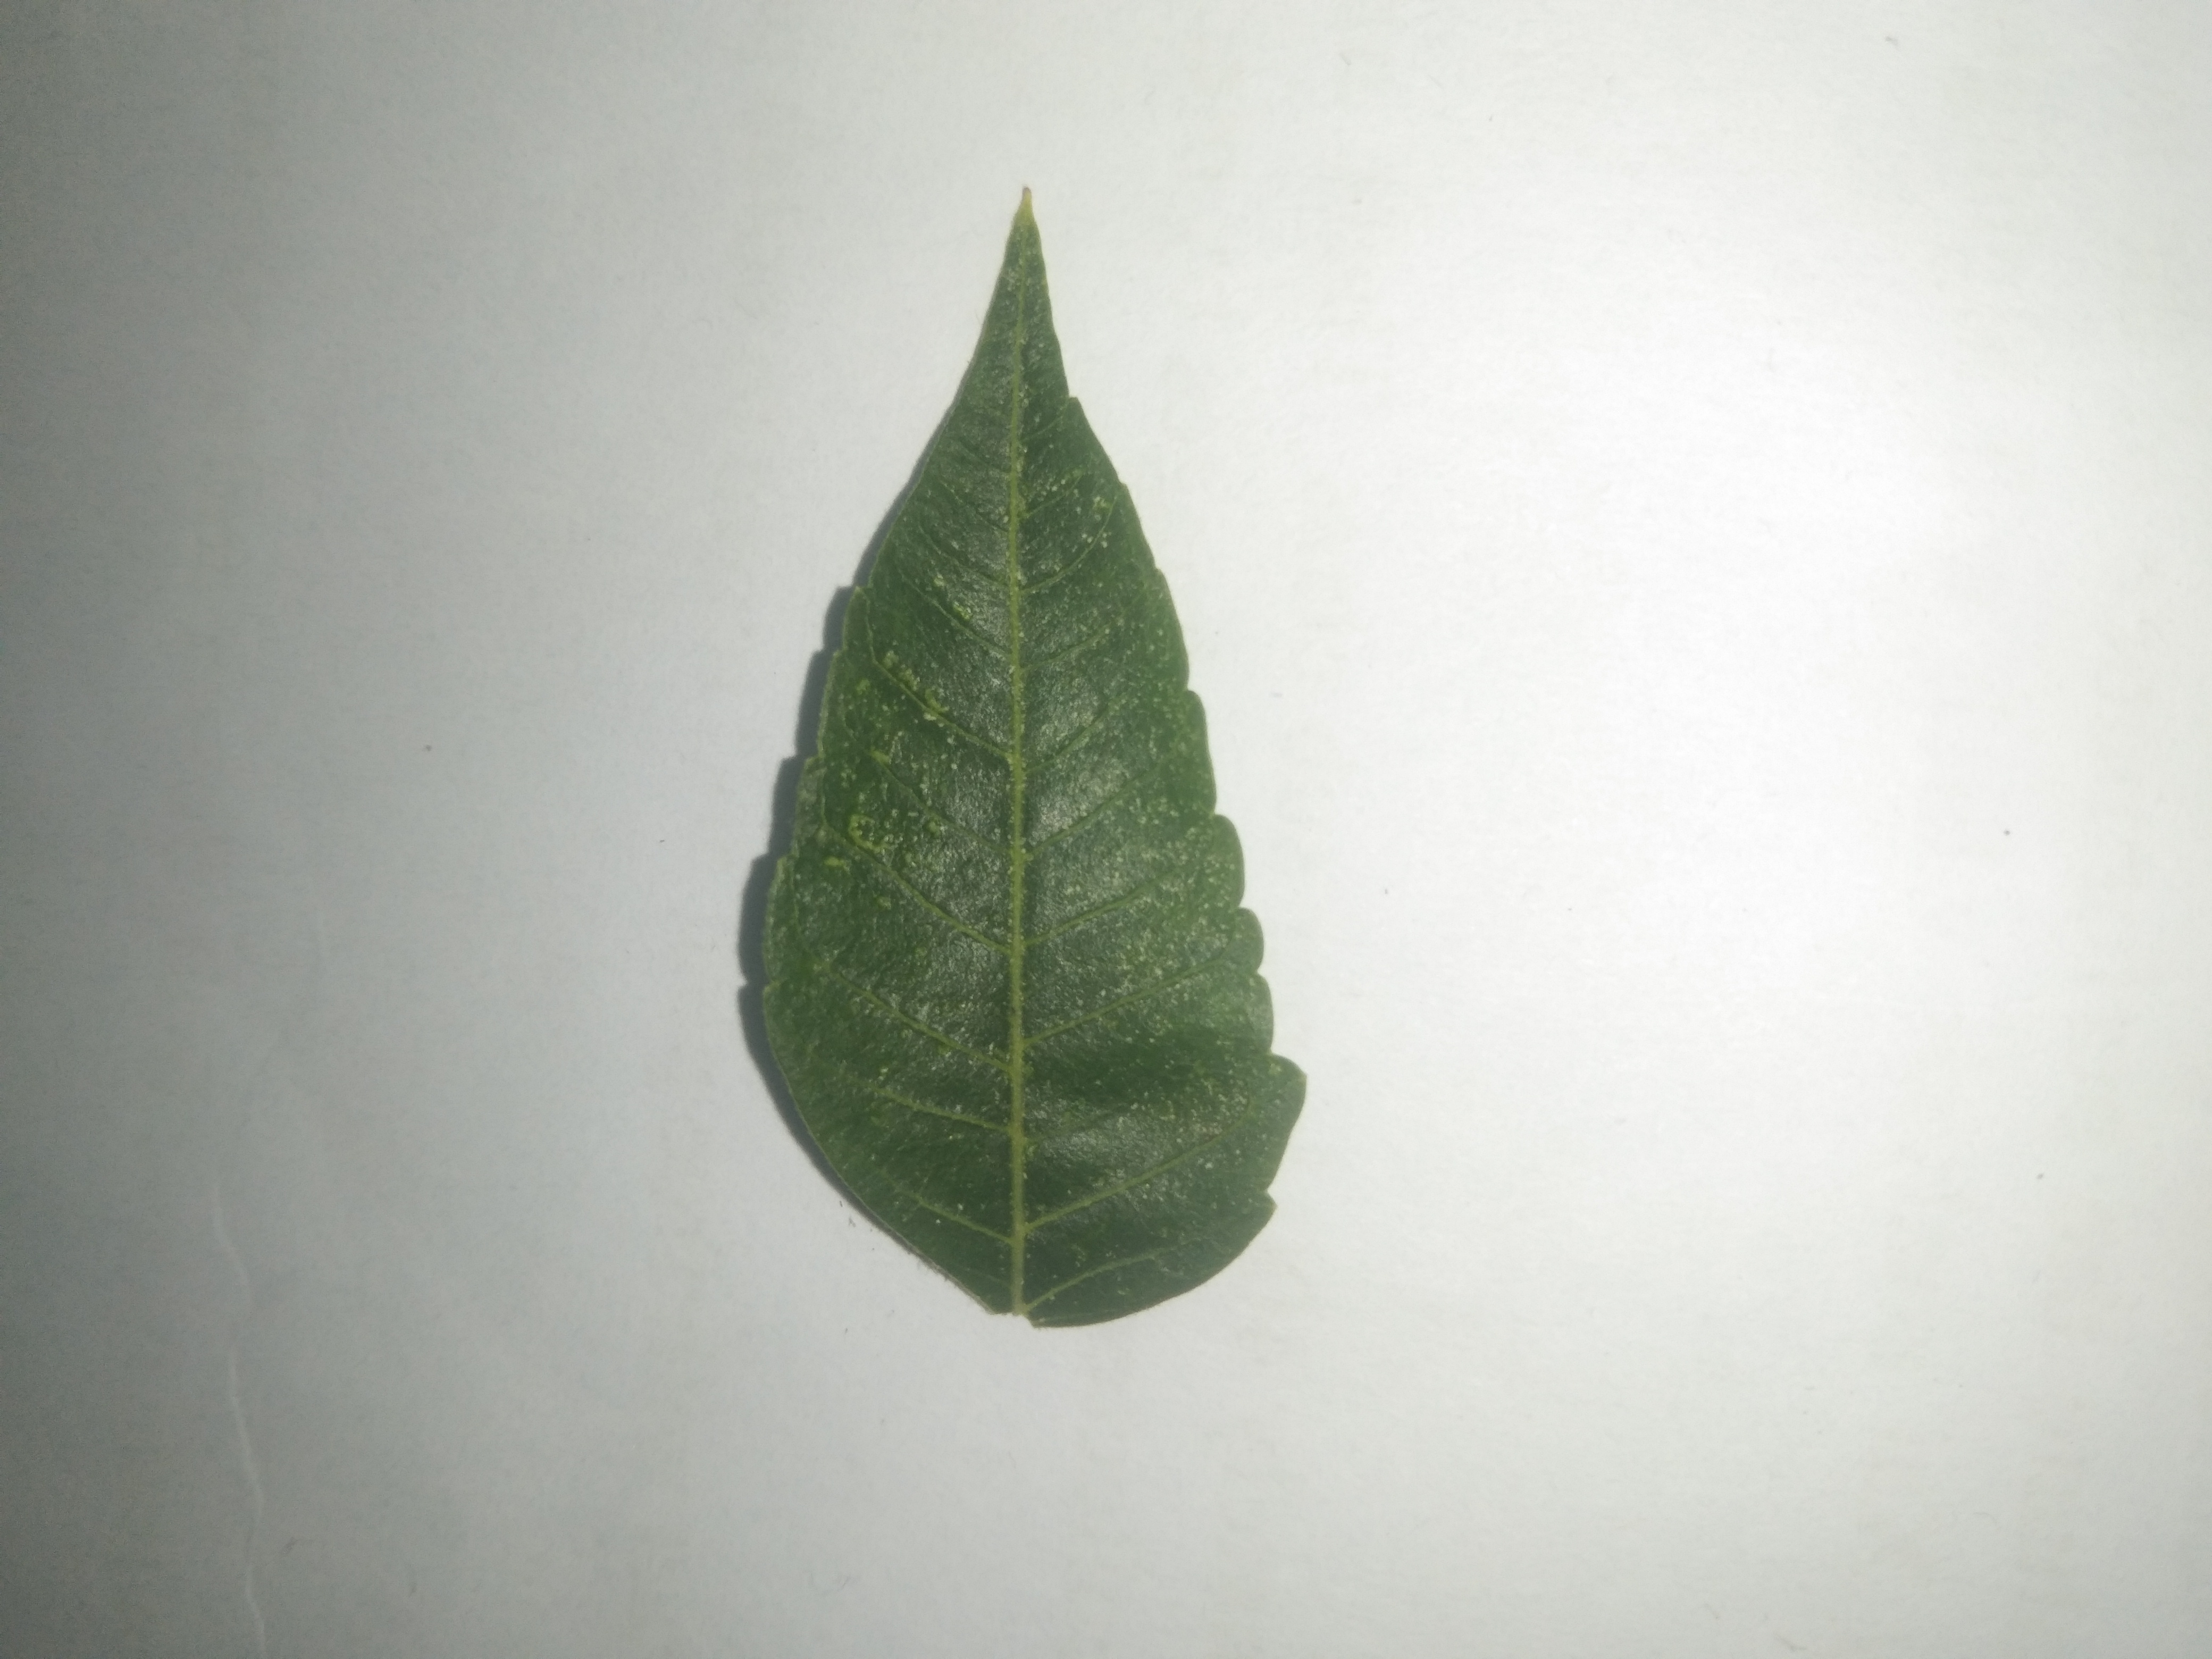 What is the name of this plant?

neem
